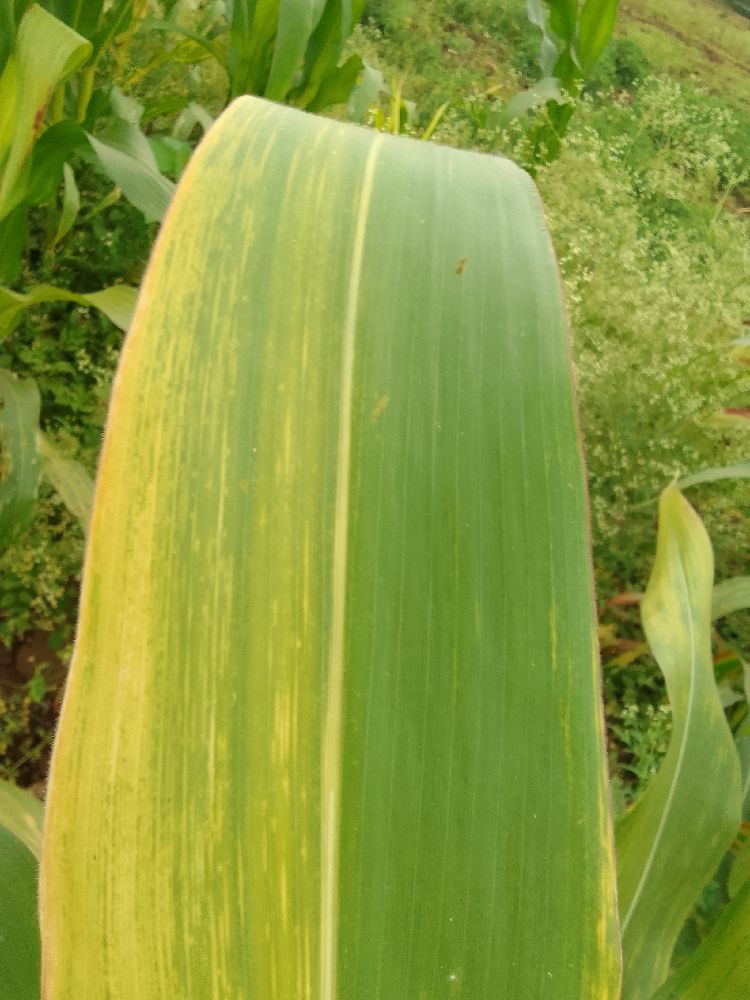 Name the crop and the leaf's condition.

maize, maize lethal necrosis
